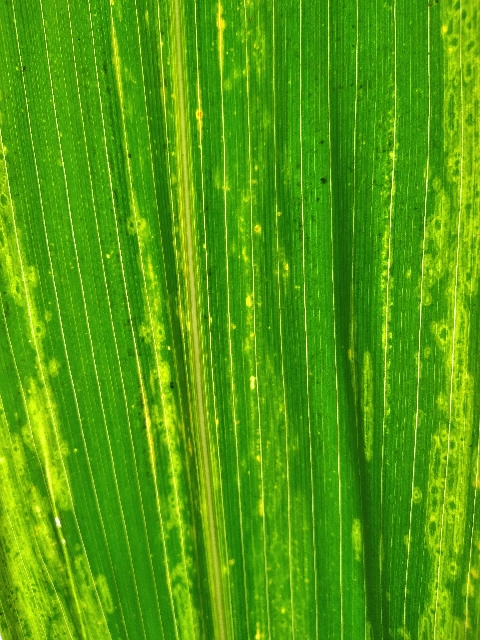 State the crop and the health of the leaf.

maize, maize lethal necrosis
